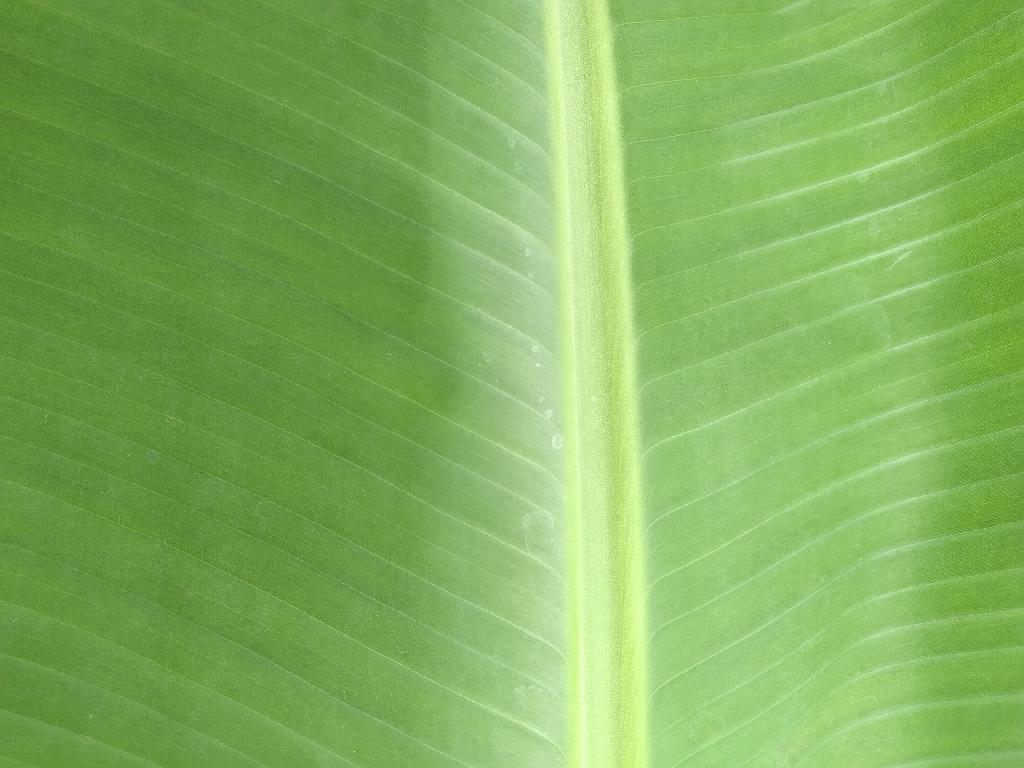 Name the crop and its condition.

banana, healthy
